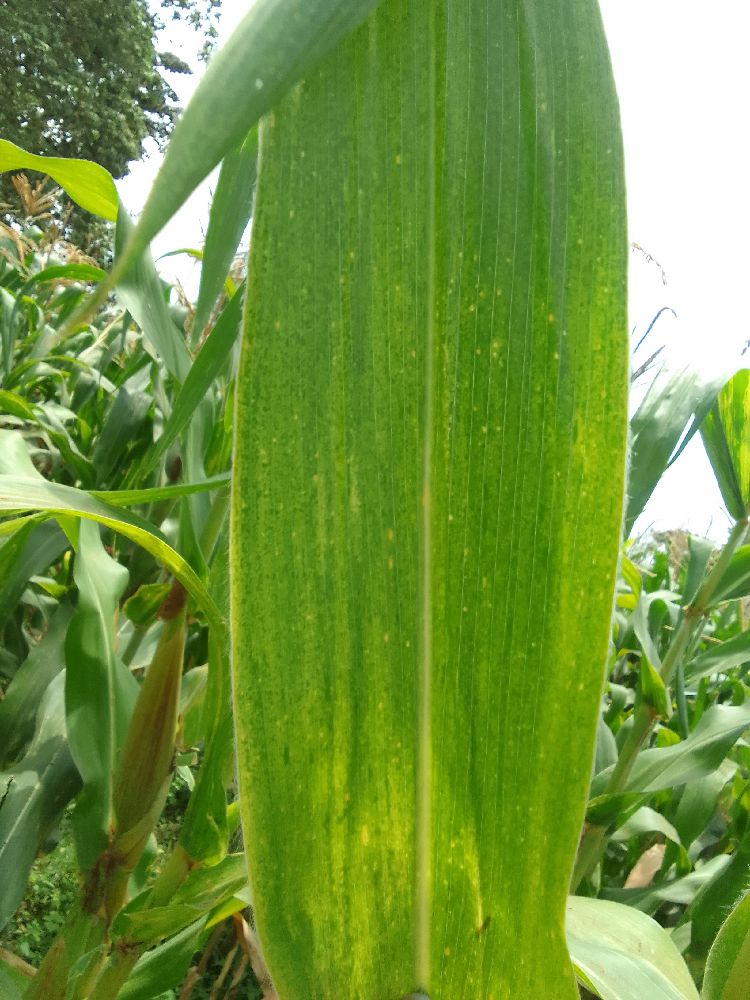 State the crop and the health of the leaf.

maize, maize lethal necrosis
